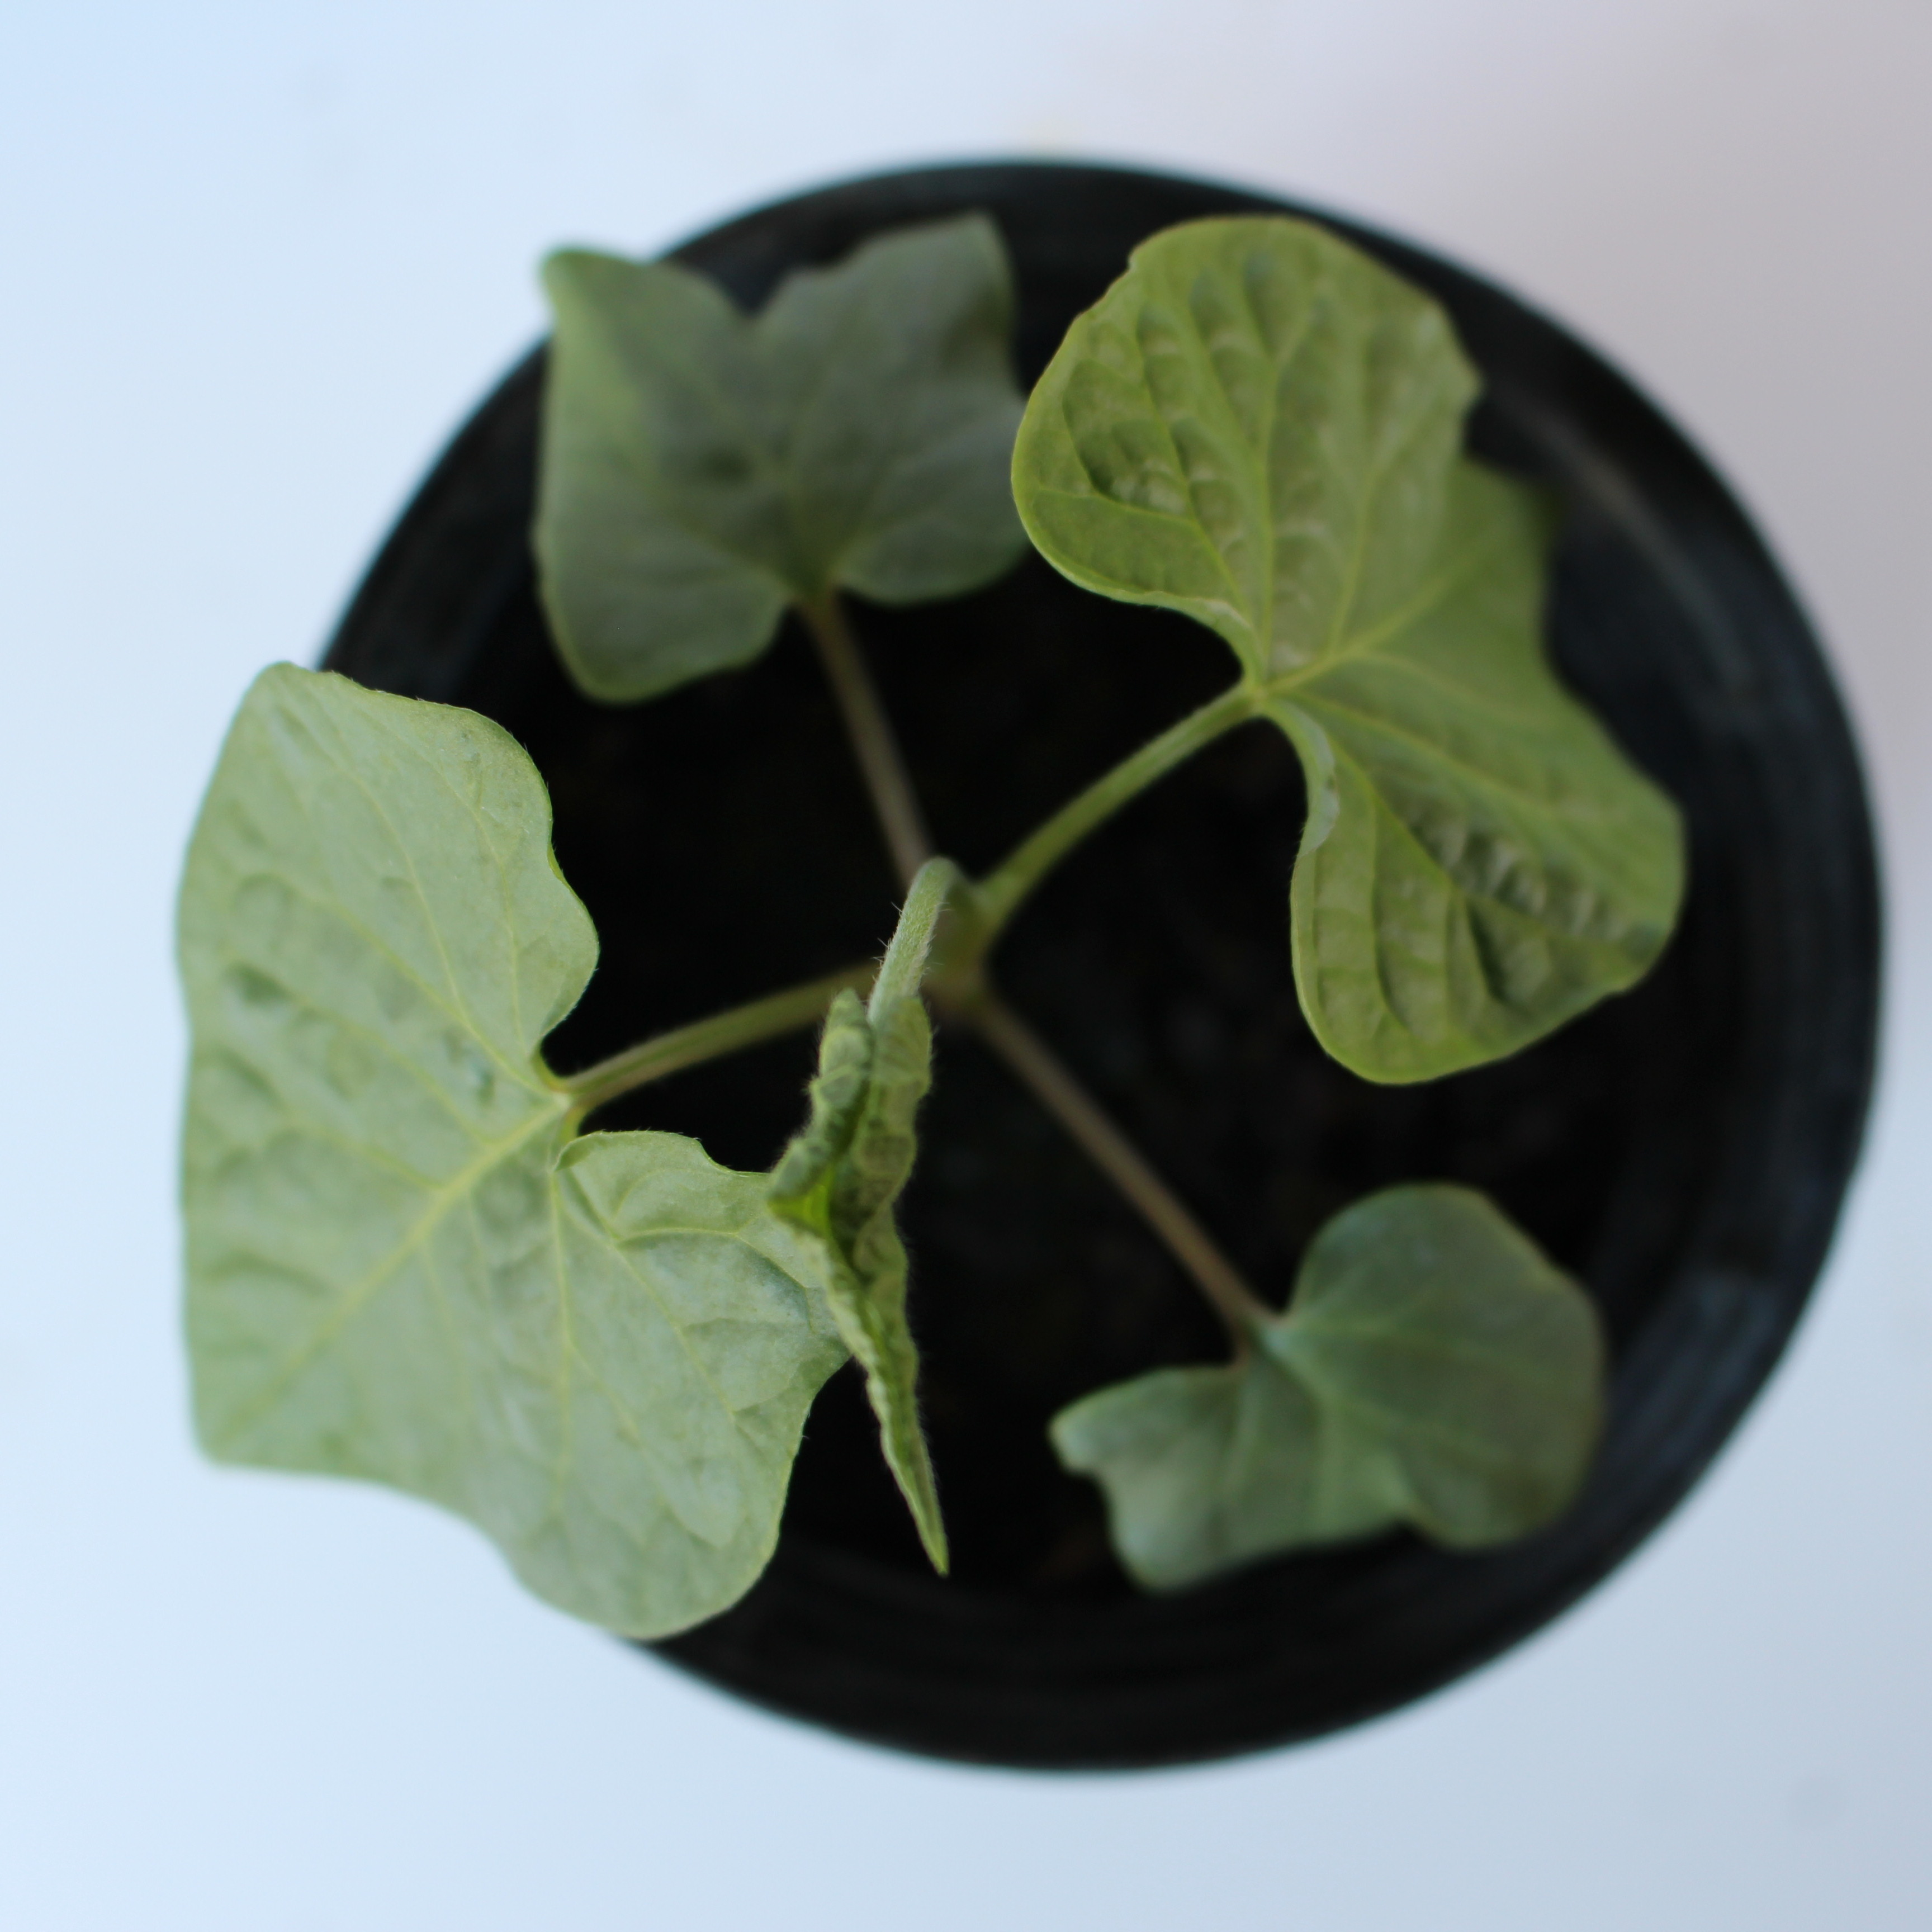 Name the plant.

Convolvulus arvensis
